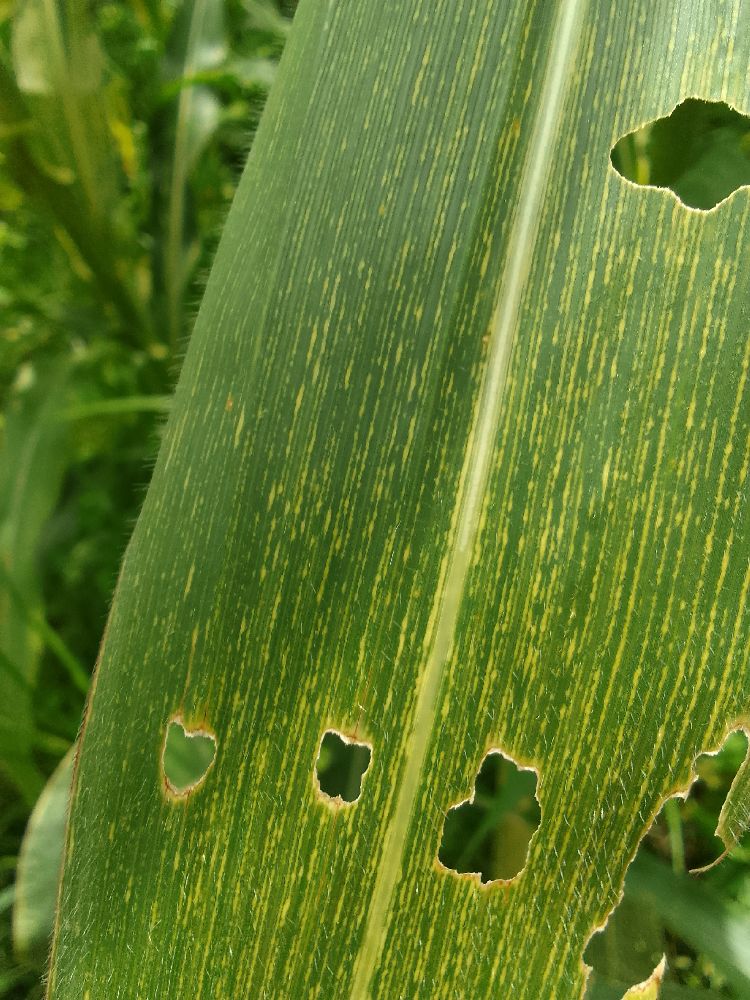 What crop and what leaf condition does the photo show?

maize, maize streak virus
